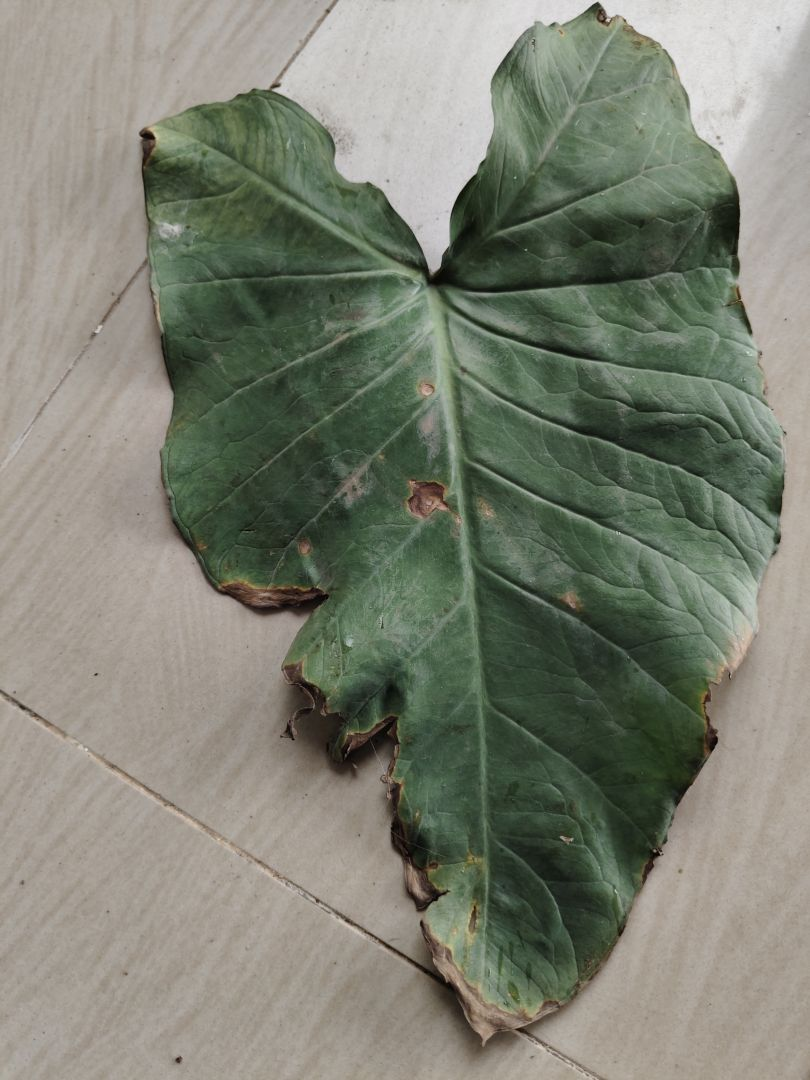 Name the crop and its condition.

taro, leaf blight
